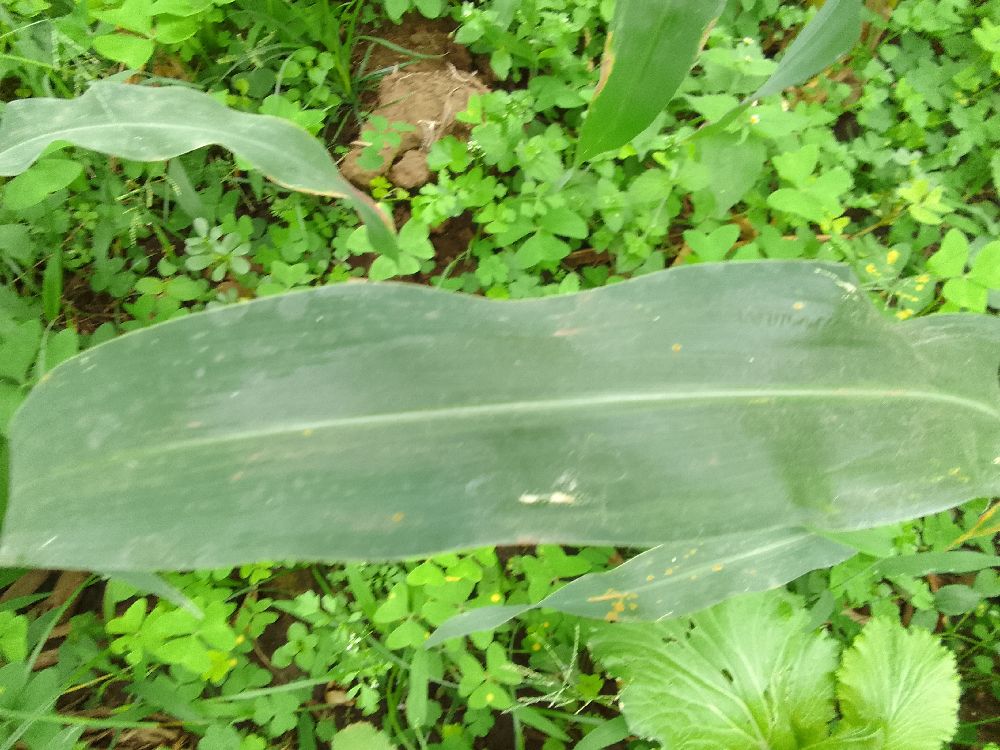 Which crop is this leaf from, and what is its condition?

maize, healthy
